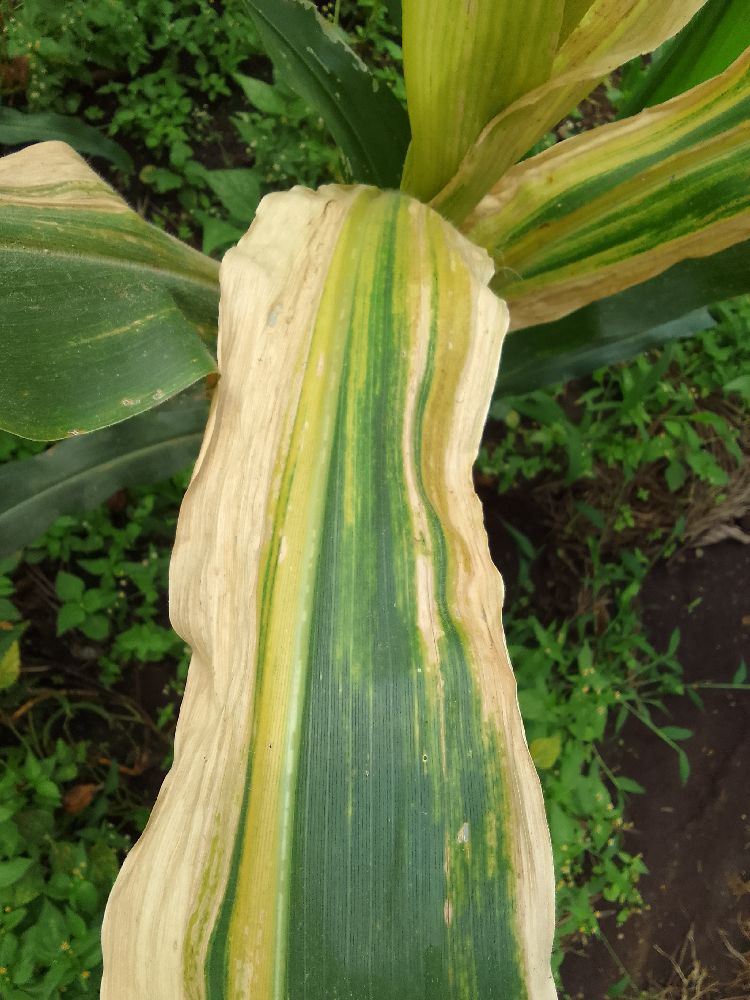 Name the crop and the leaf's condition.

maize, maize lethal necrosis
